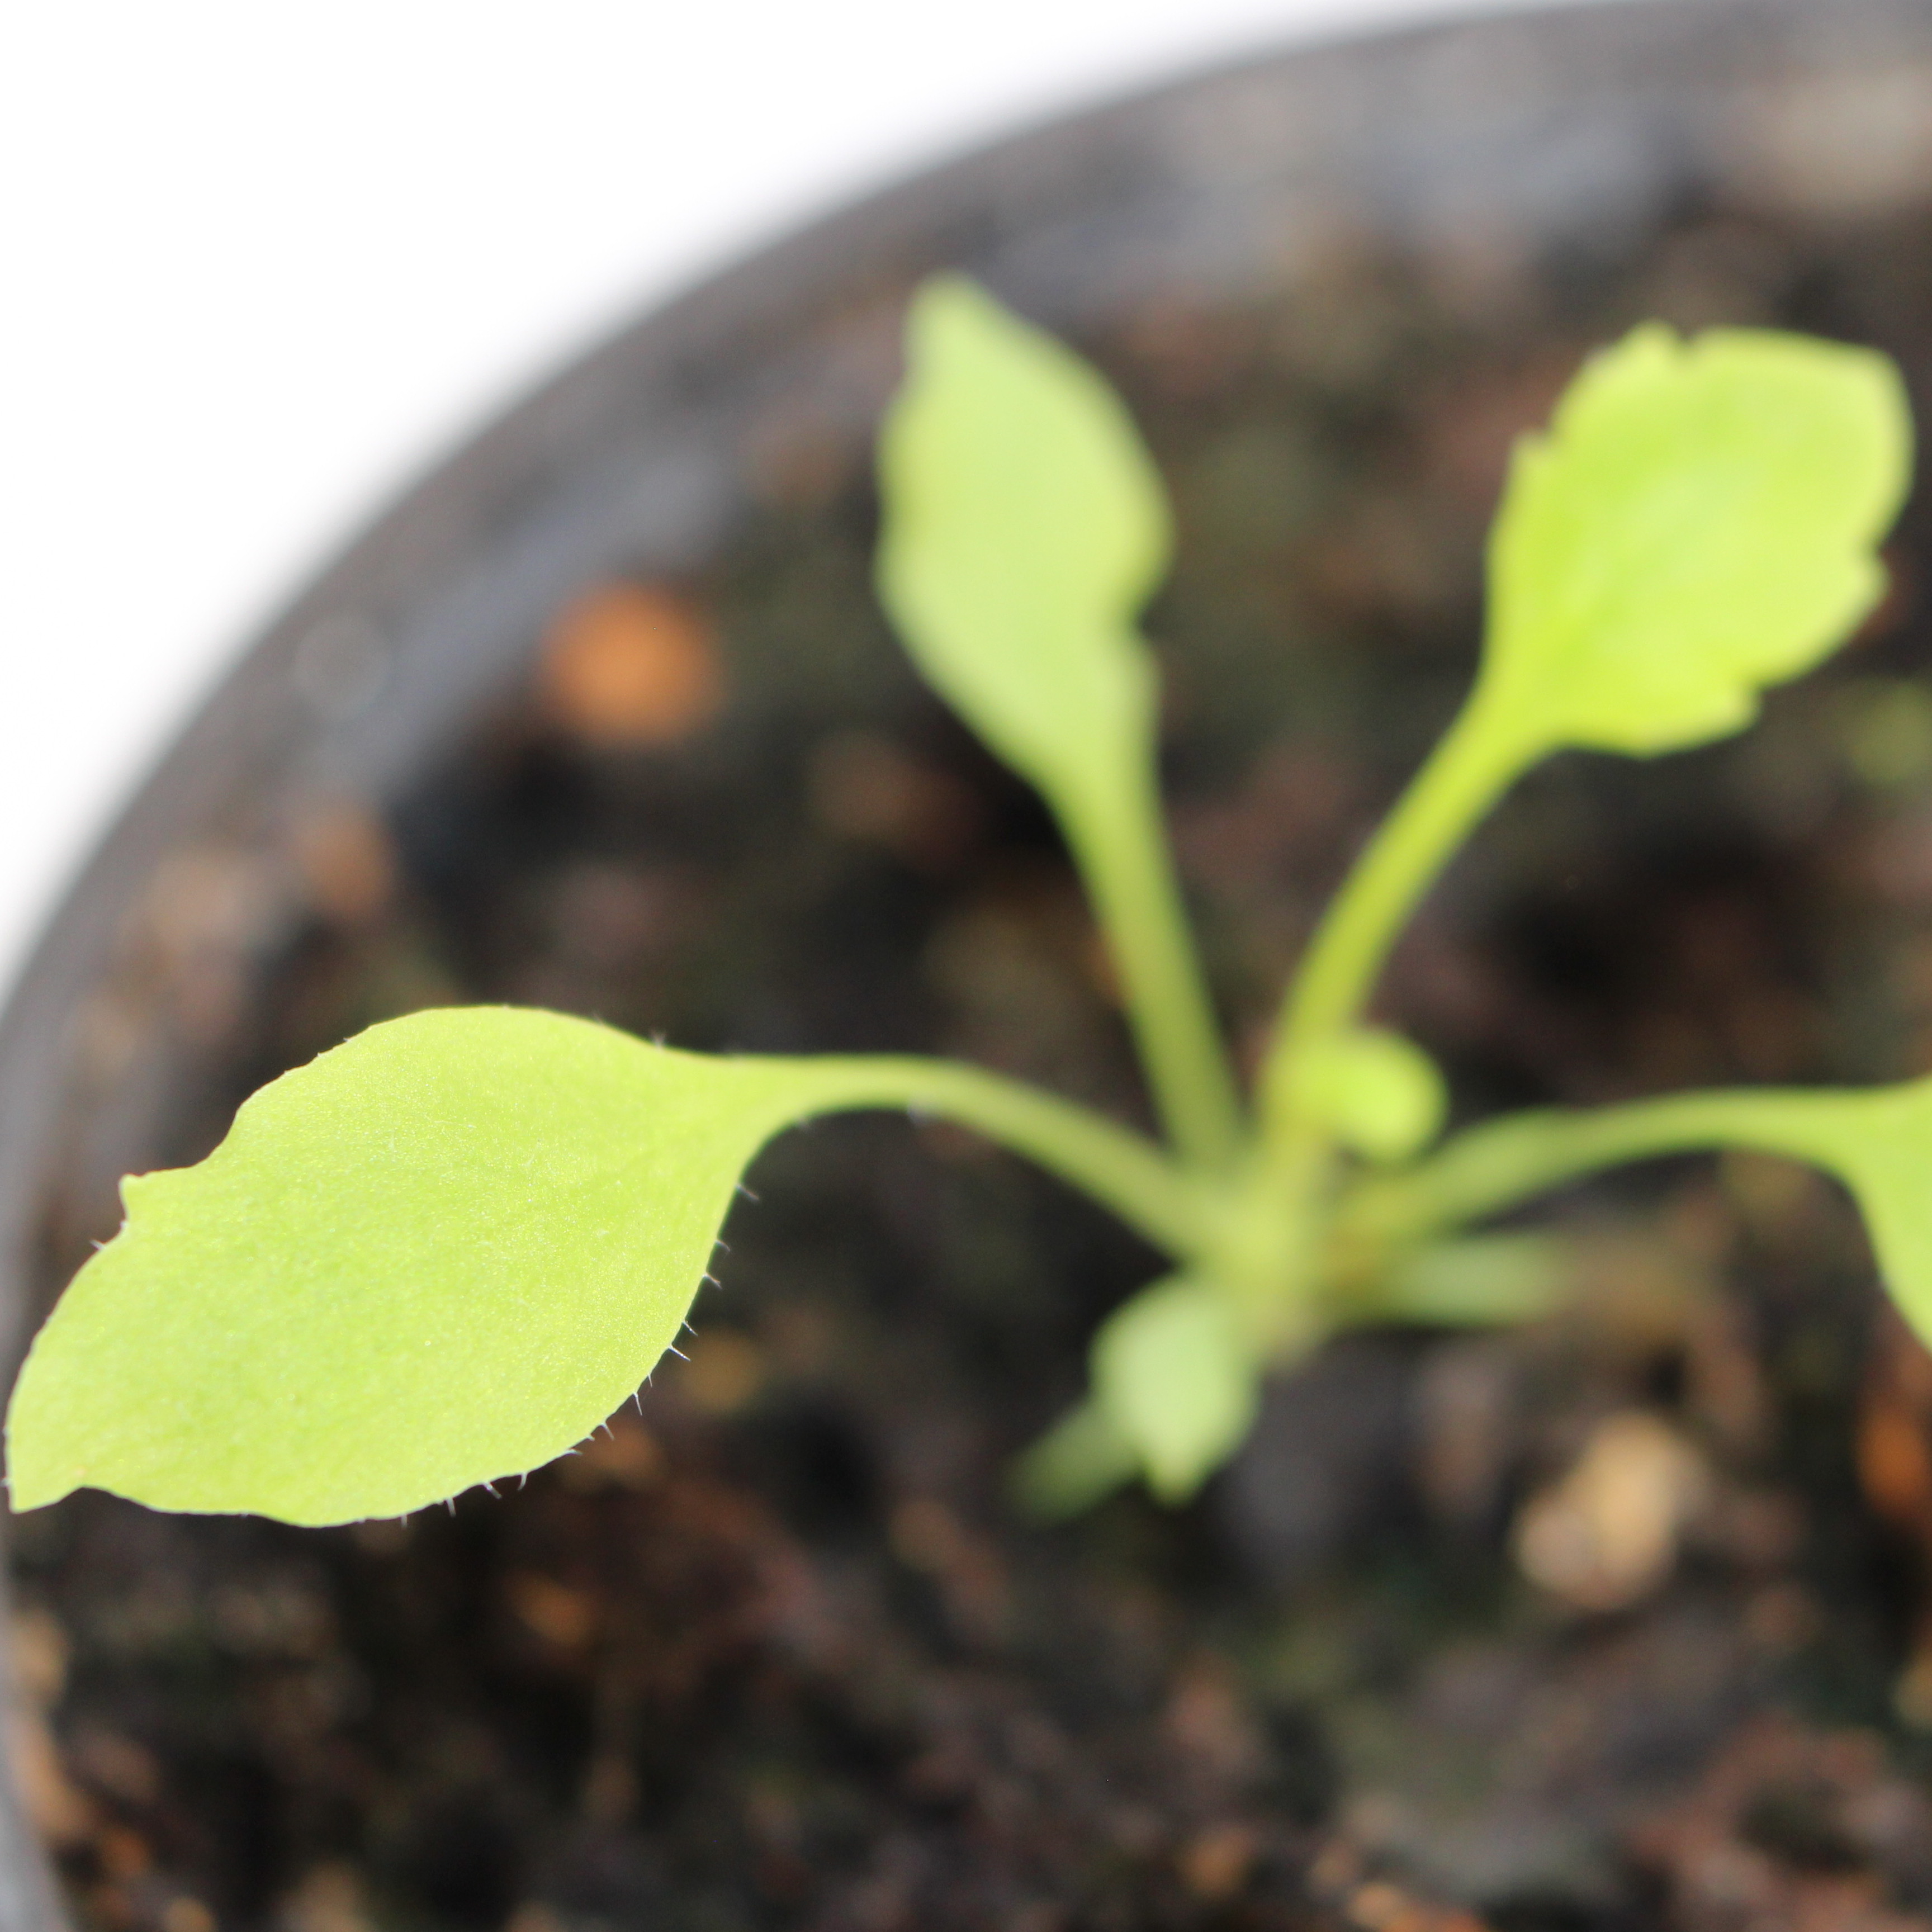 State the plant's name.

Papaver rhoeas
